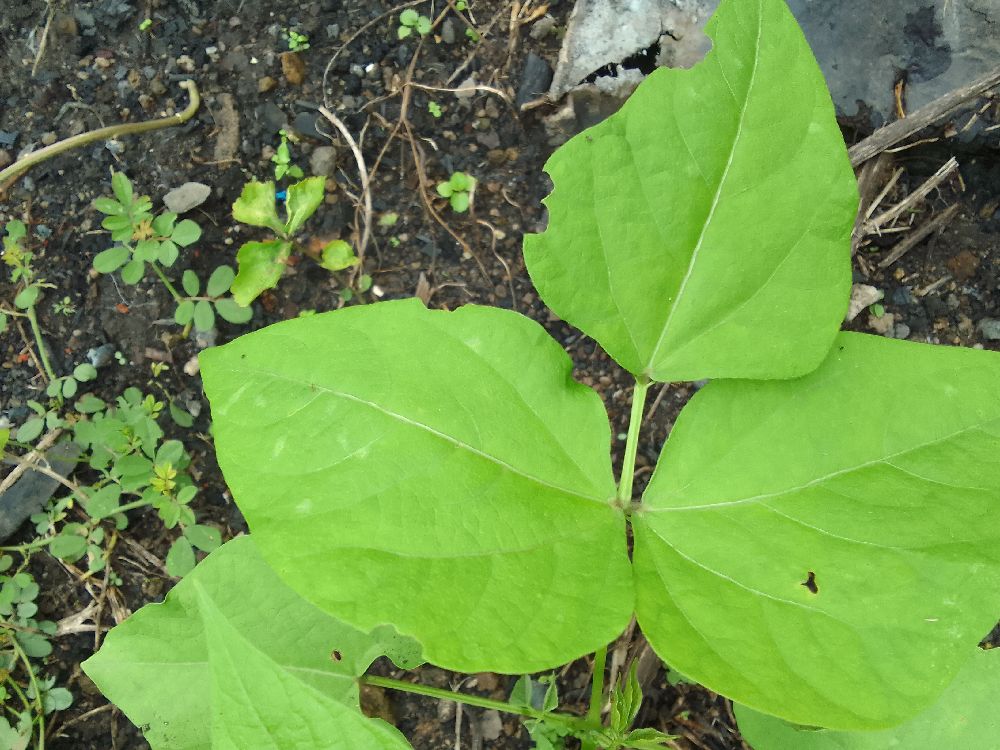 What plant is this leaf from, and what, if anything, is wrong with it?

common bean, healthy
